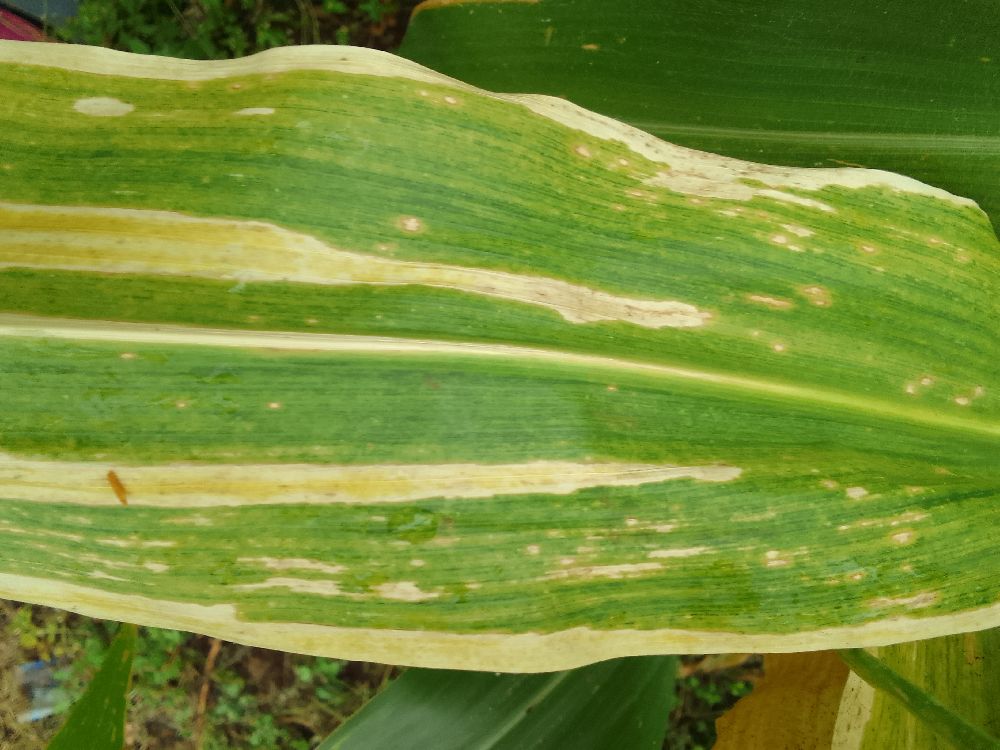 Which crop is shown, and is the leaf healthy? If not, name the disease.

maize, maize lethal necrosis
